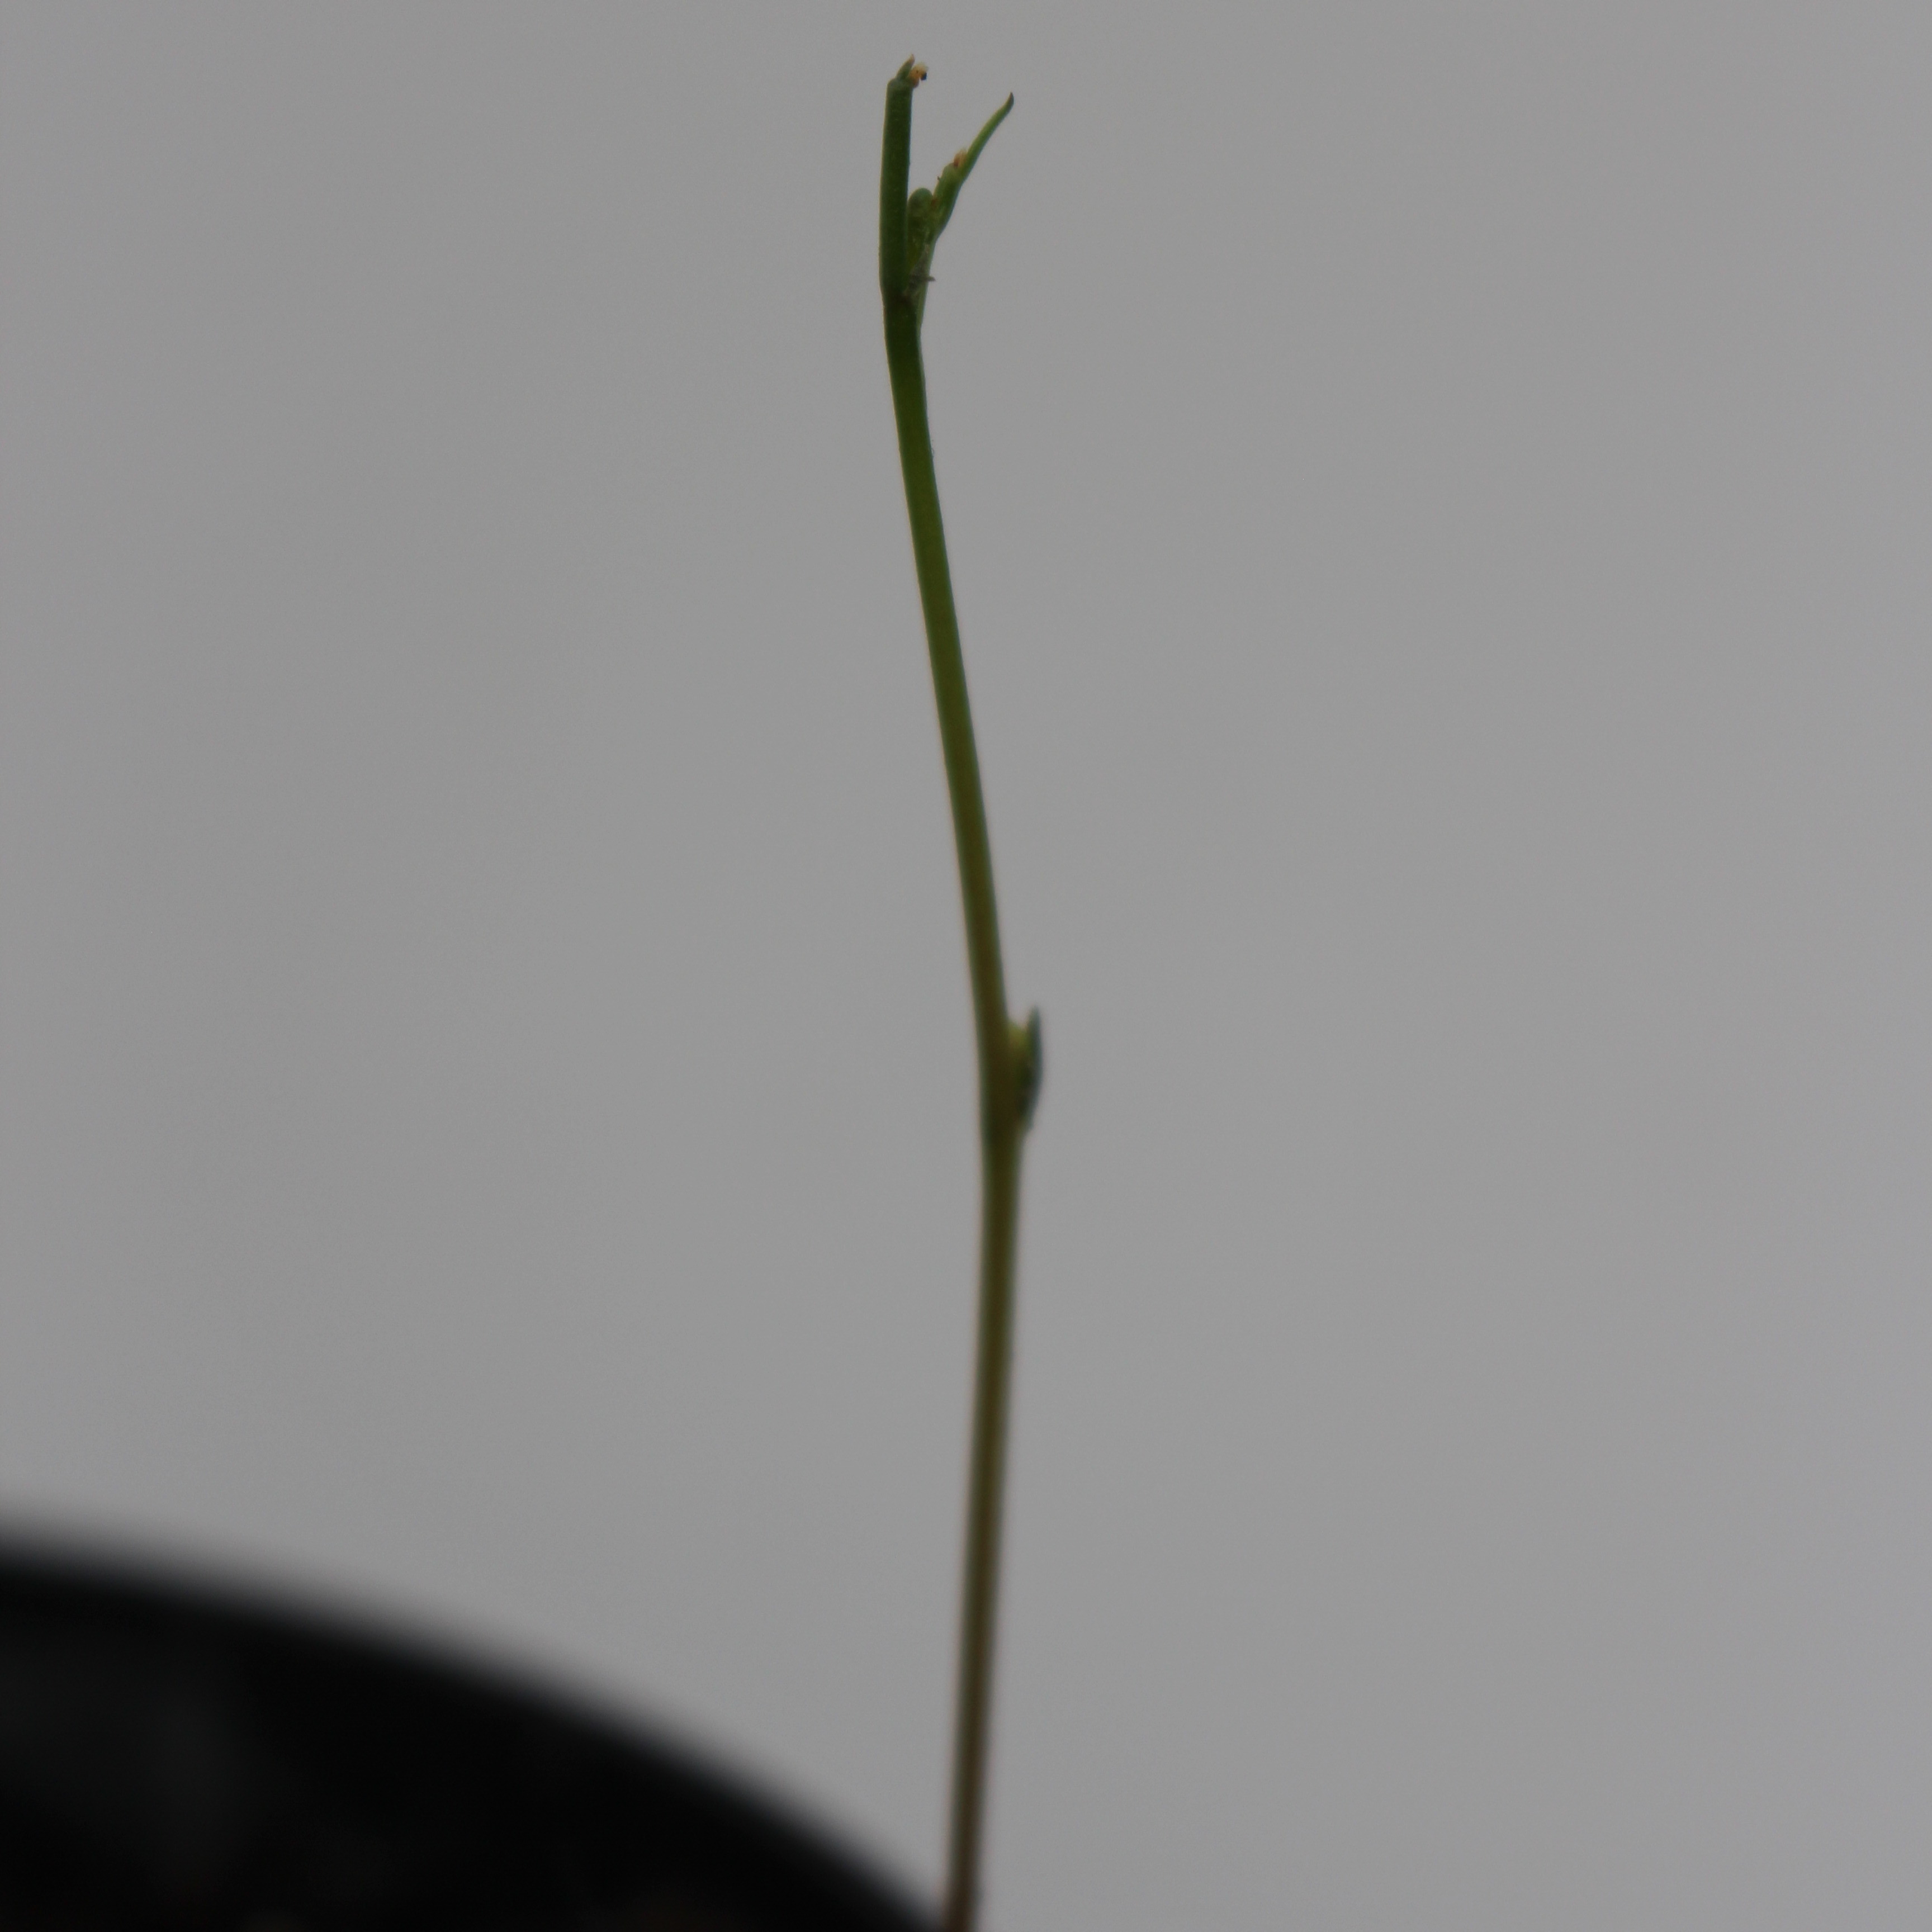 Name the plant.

Vicia sativa
